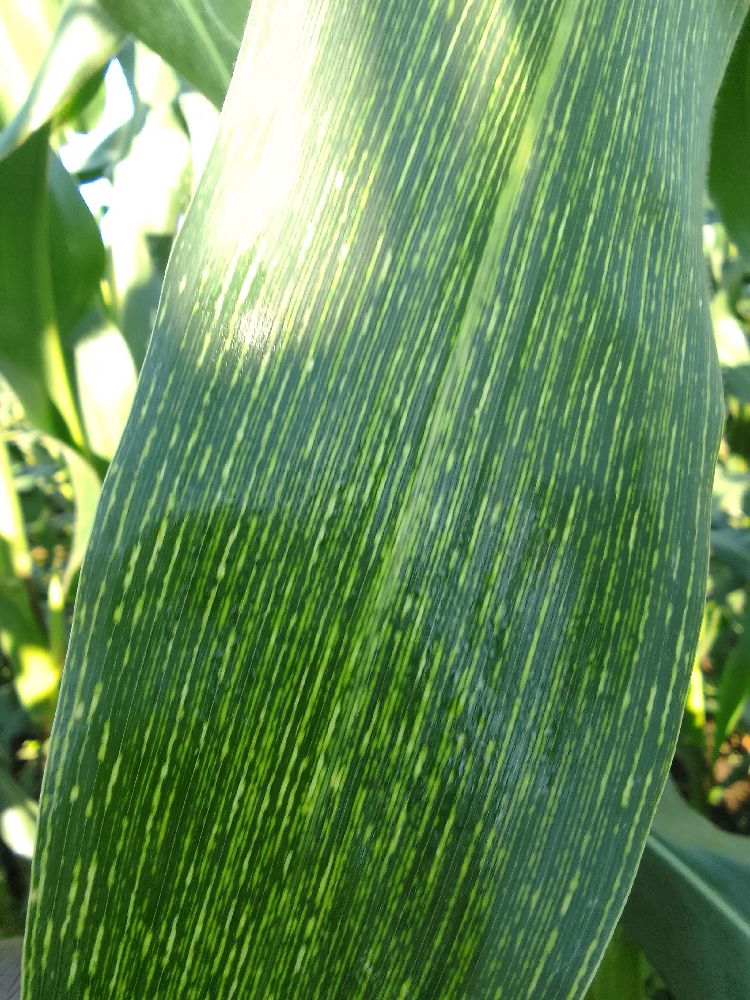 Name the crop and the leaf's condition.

maize, maize streak virus
